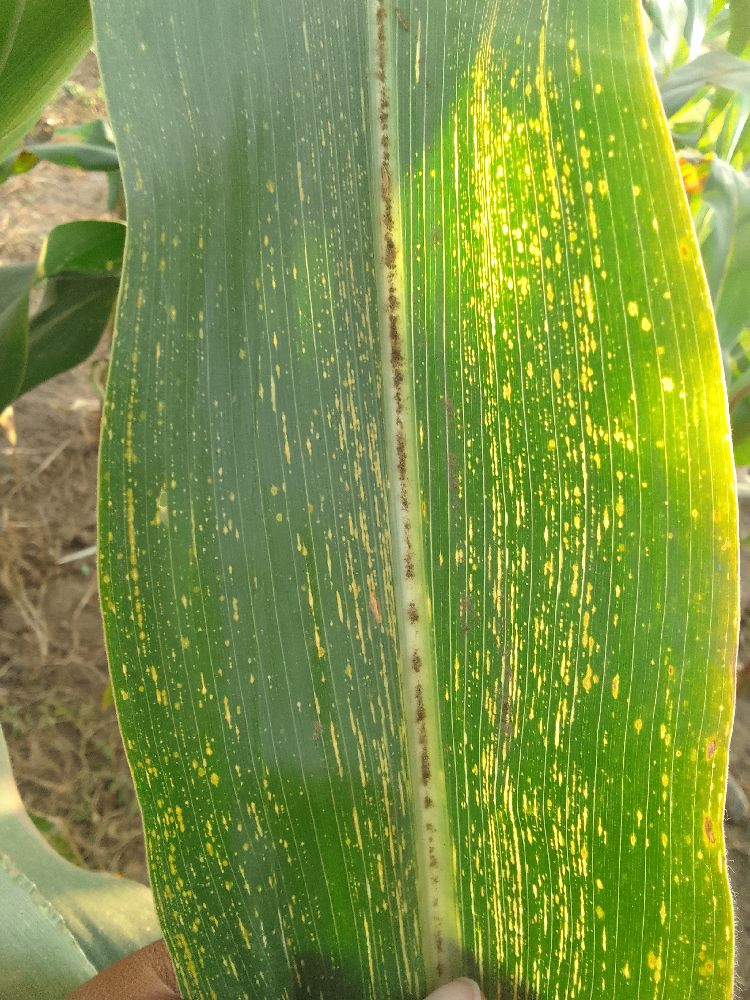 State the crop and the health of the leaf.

maize, maize streak virus
